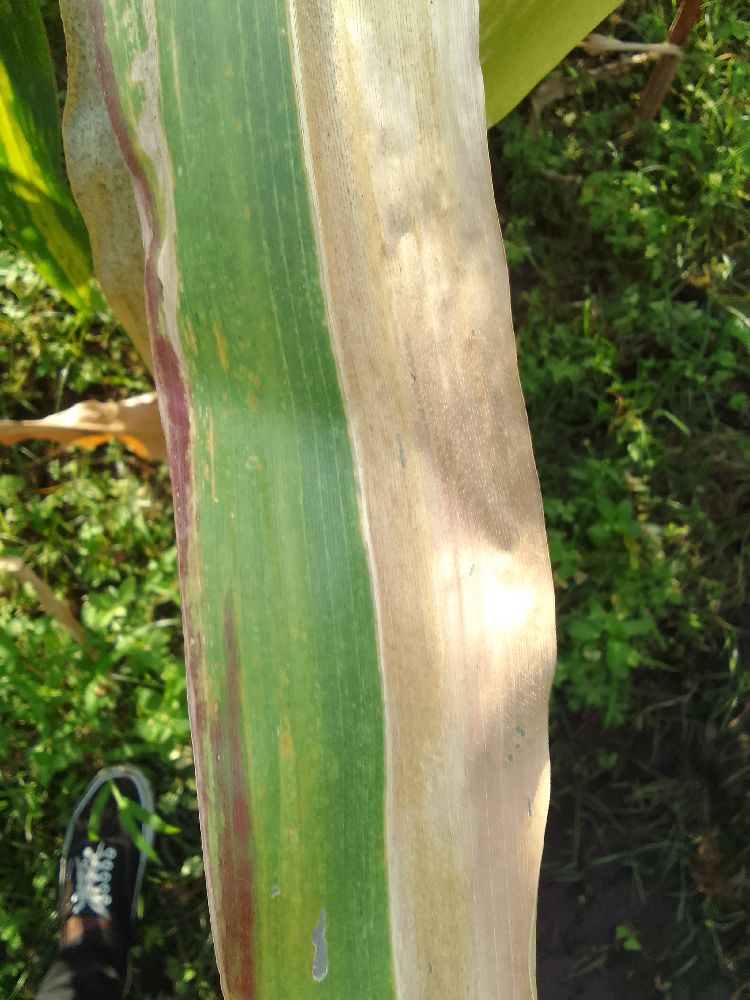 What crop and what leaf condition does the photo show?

maize, maize lethal necrosis
